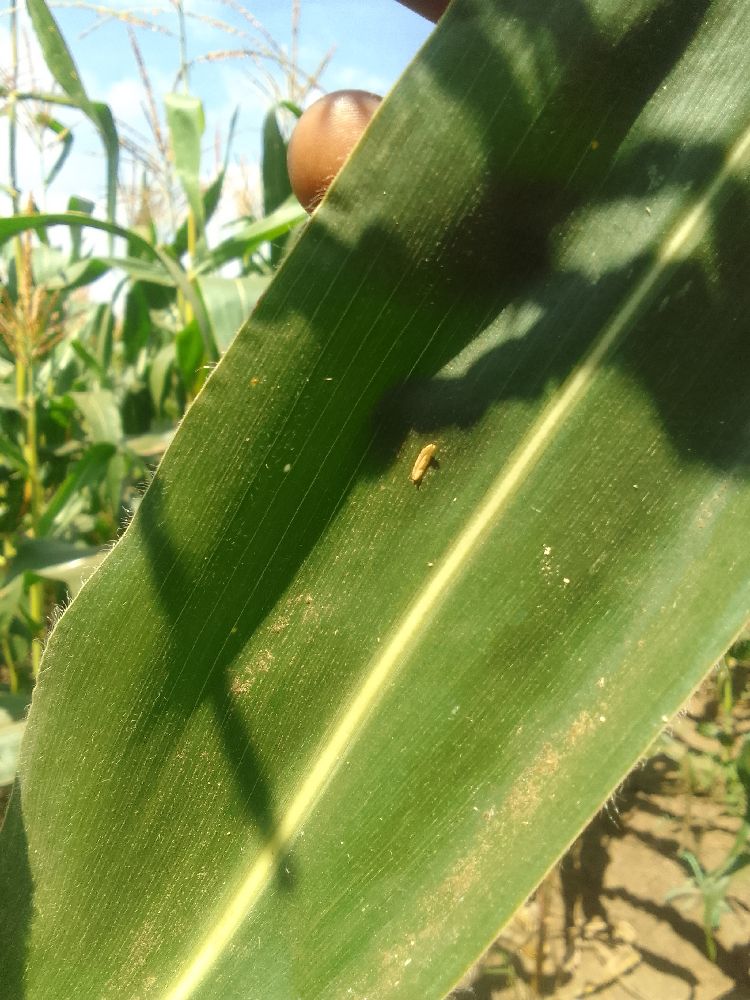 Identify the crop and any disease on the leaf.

maize, healthy
